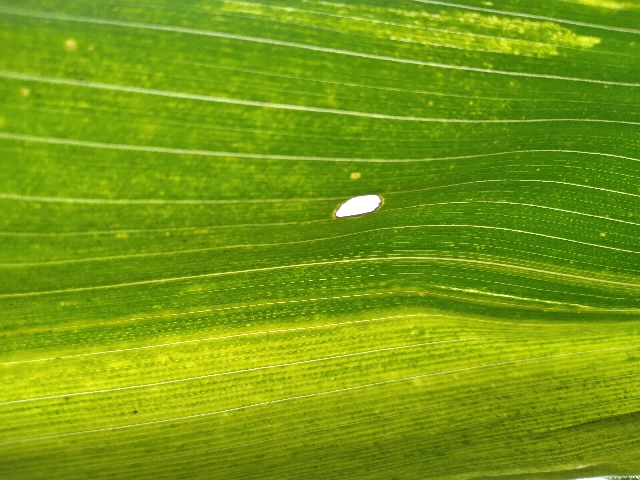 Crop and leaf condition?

maize, maize lethal necrosis
